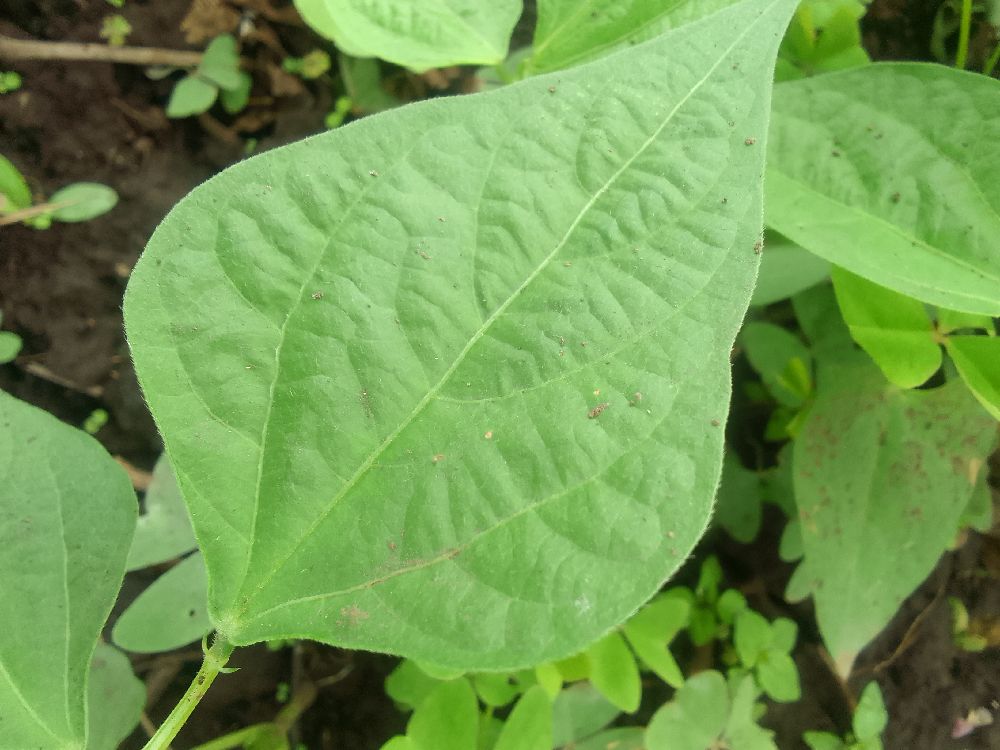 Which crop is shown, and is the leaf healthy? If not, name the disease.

common bean, healthy
